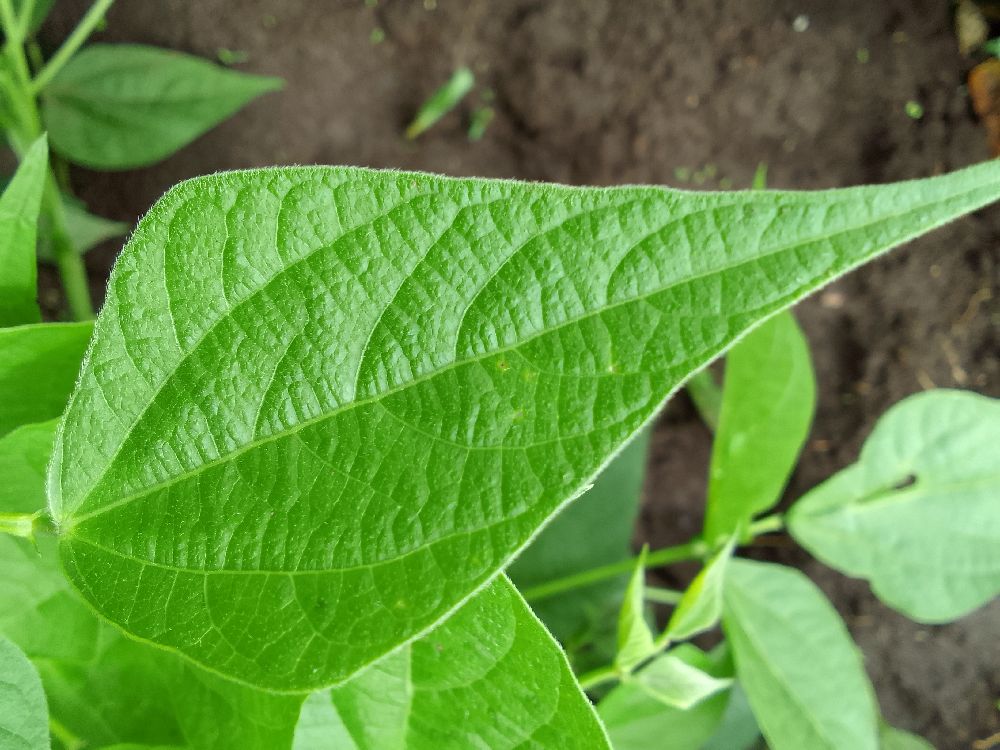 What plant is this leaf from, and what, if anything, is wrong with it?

common bean, healthy
